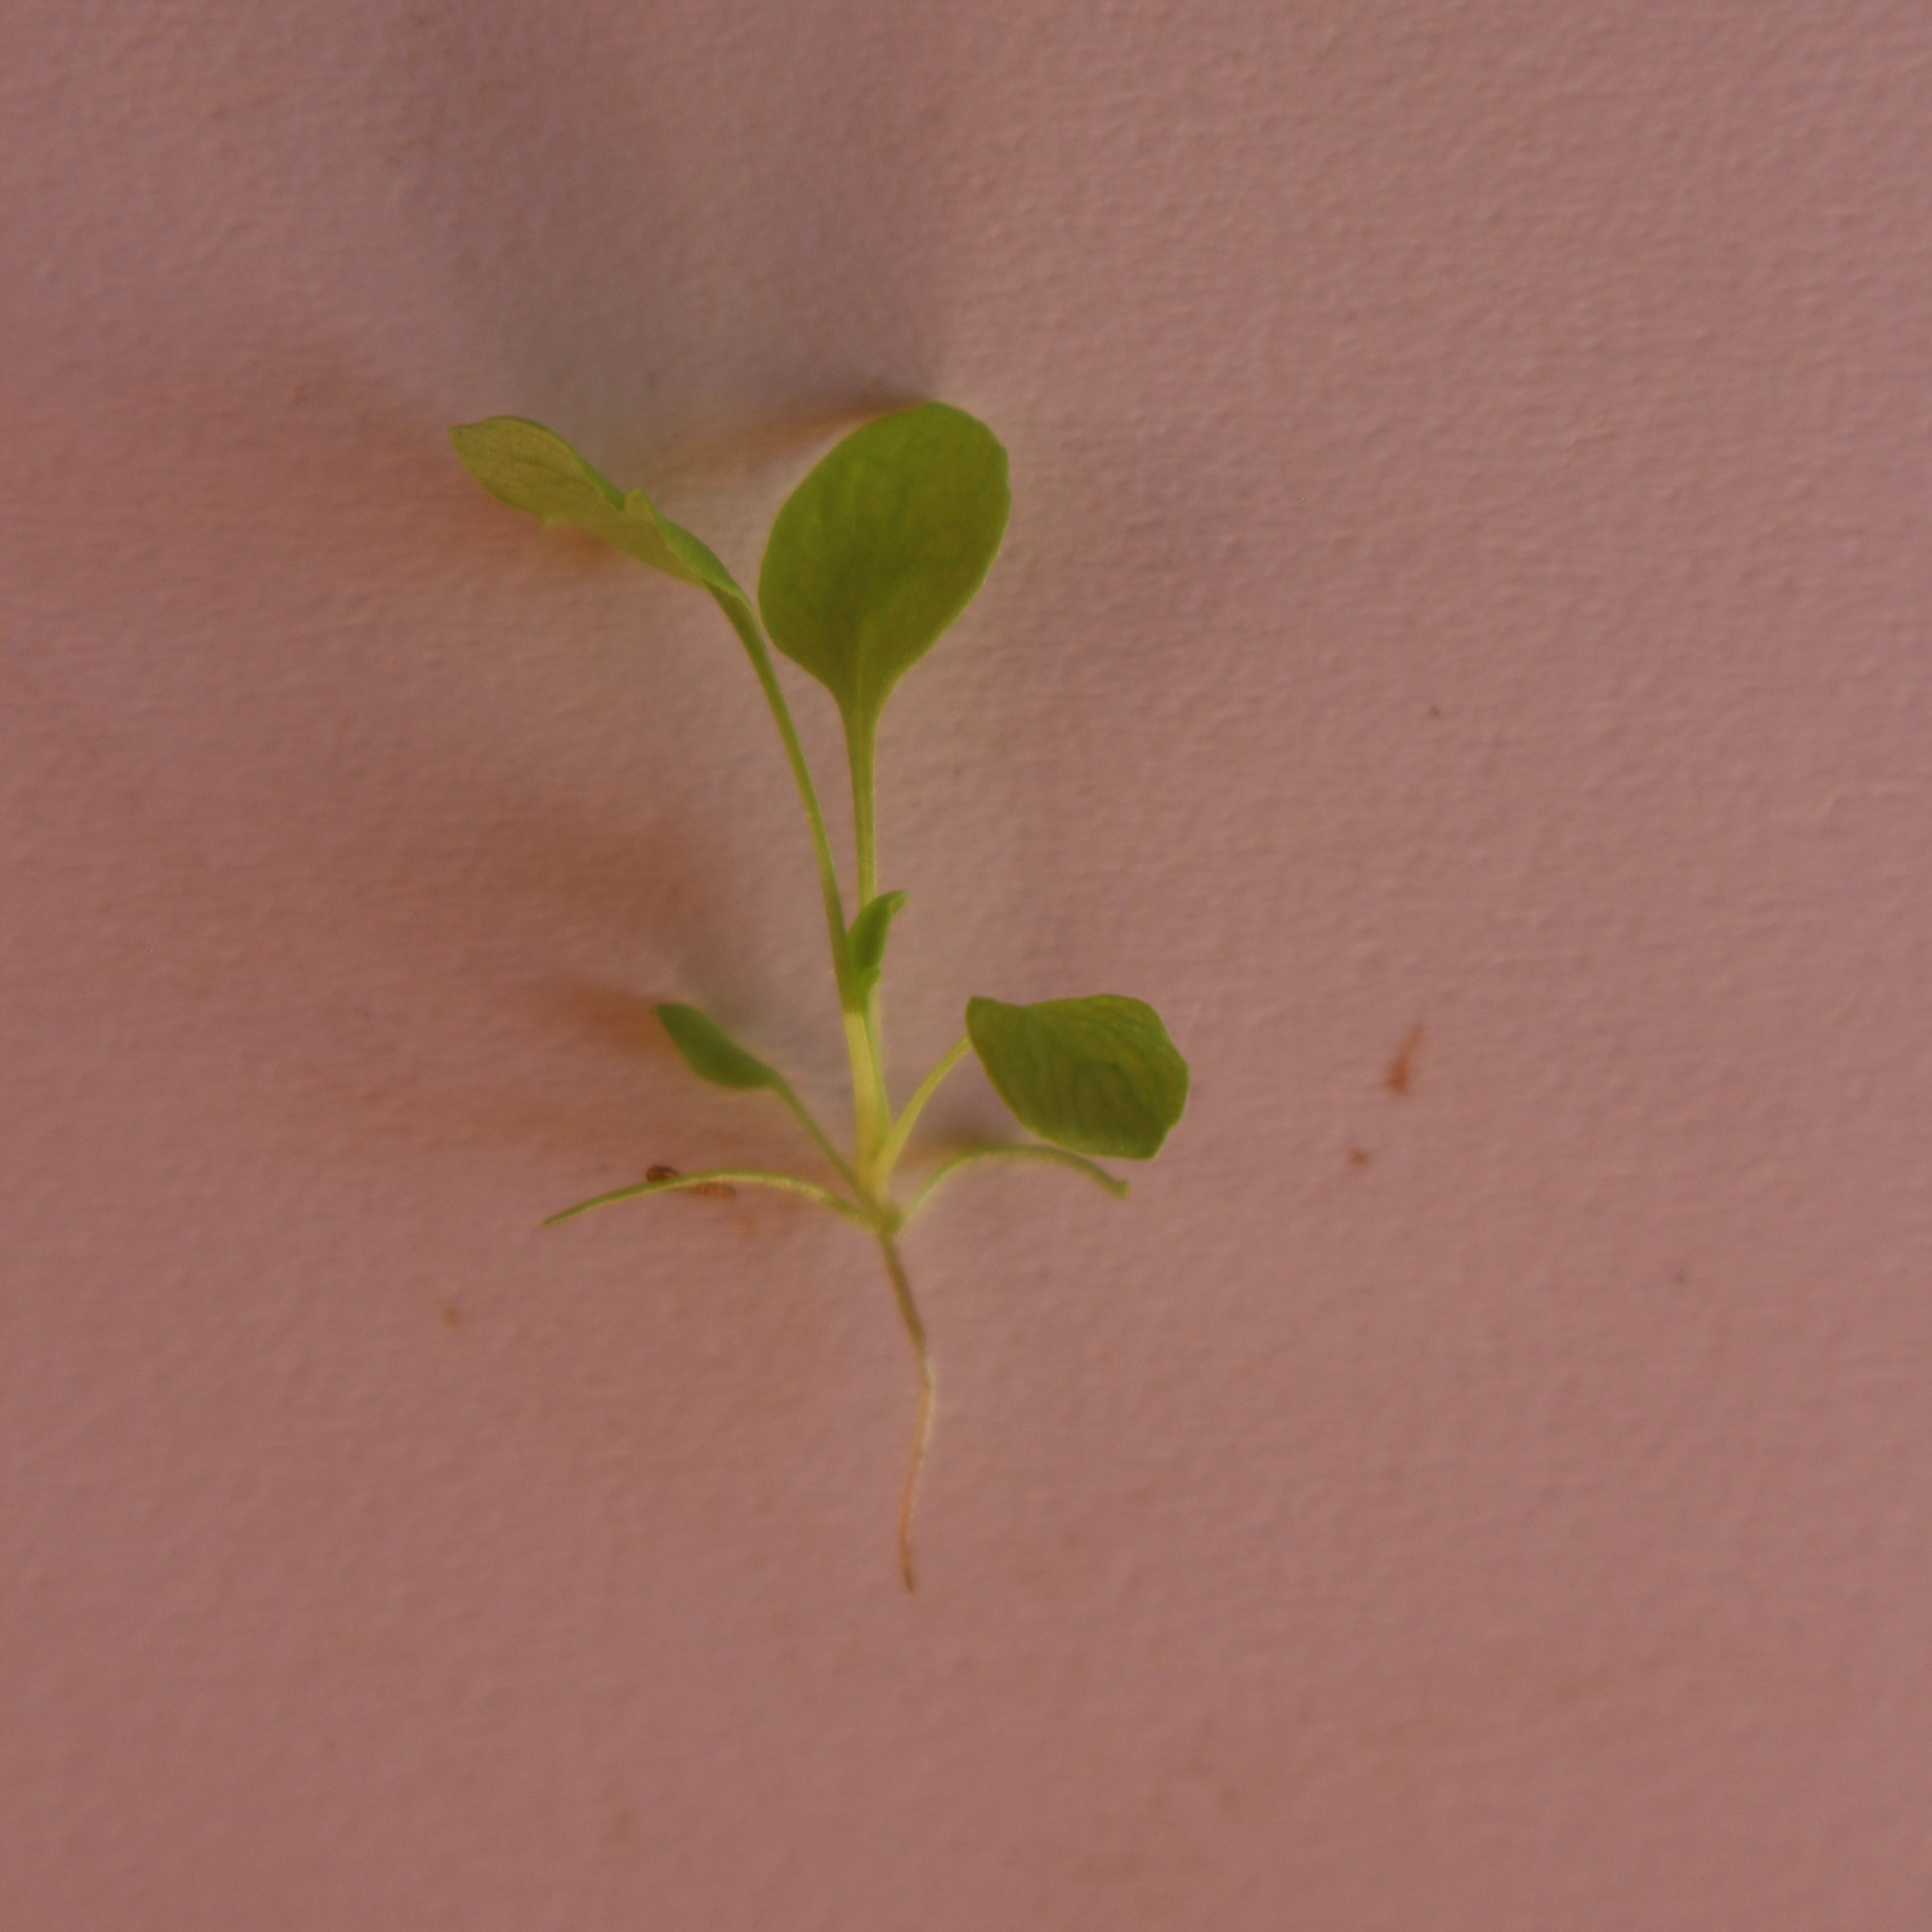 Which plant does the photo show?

Papaver rhoeas
